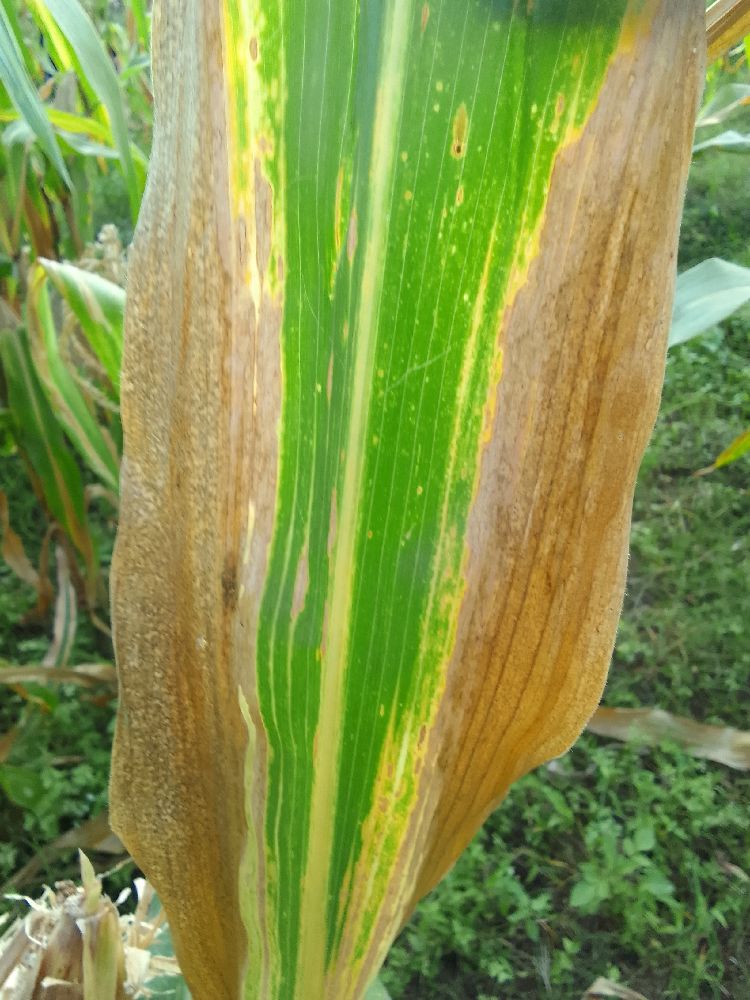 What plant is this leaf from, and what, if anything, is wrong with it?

maize, maize lethal necrosis
